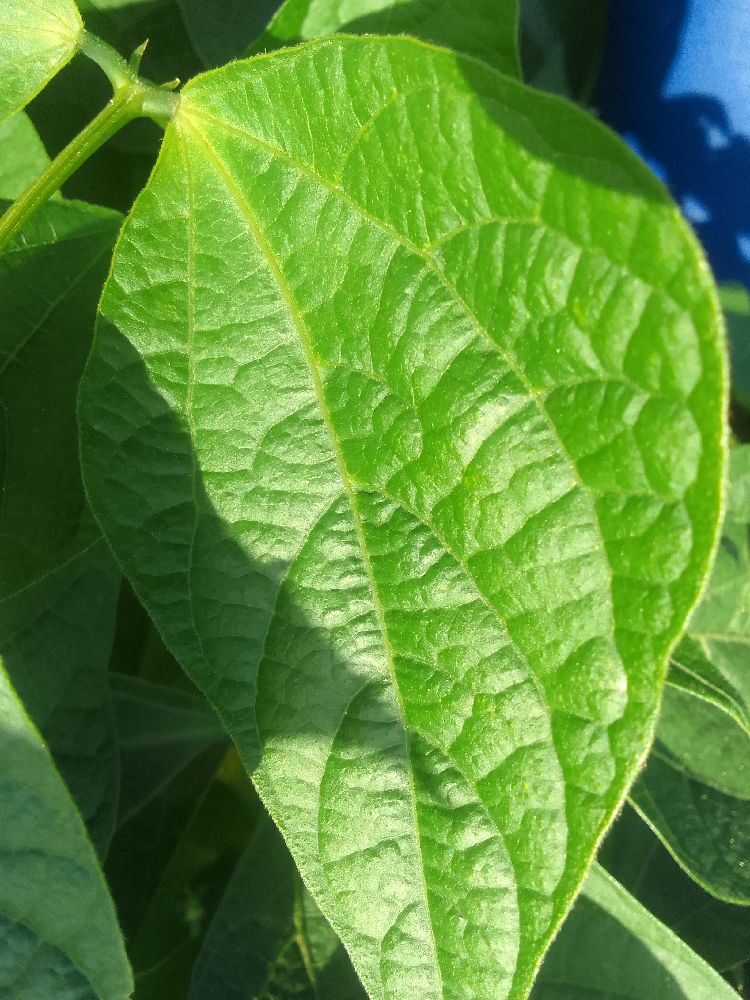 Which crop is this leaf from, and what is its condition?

common bean, healthy
